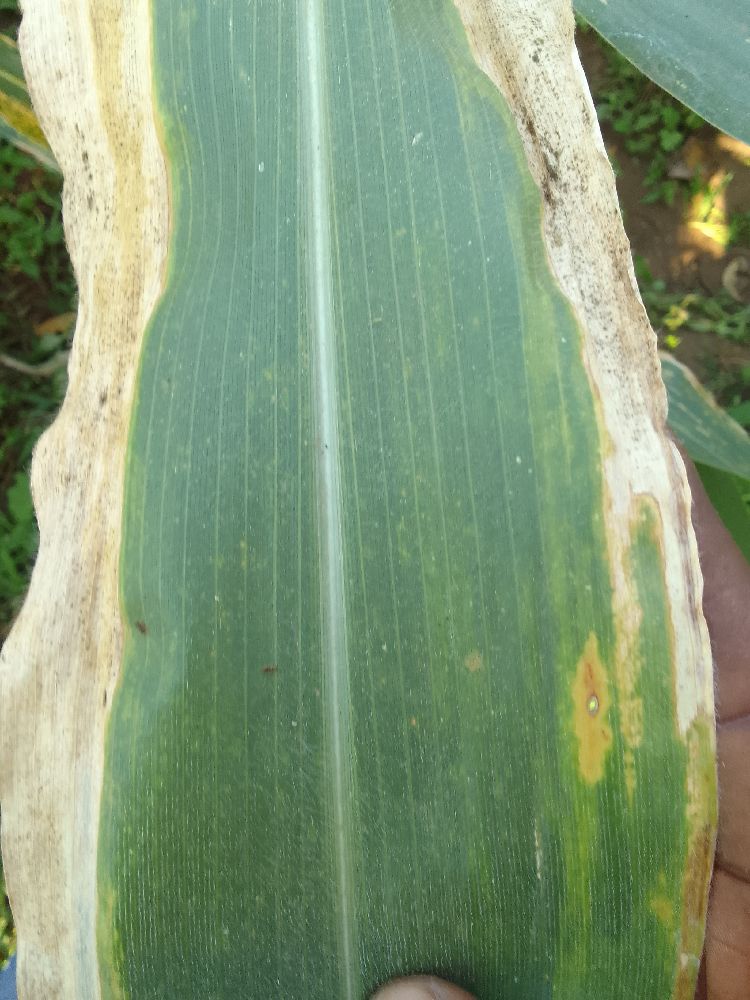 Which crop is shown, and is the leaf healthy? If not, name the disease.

maize, maize lethal necrosis
